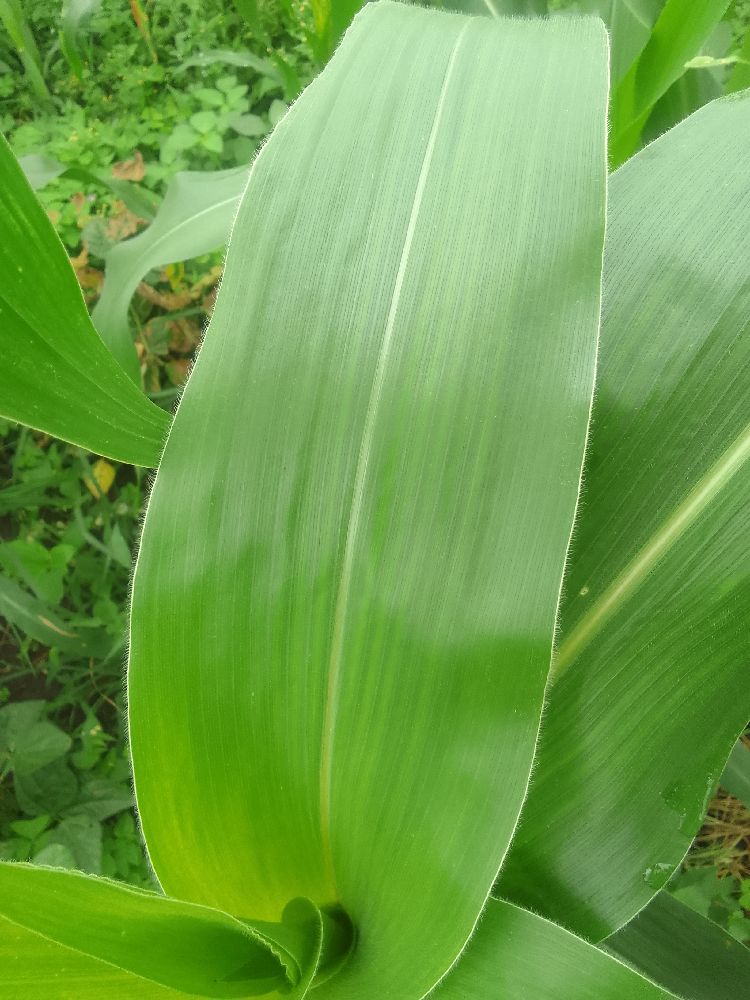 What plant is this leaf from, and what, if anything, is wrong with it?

maize, healthy
